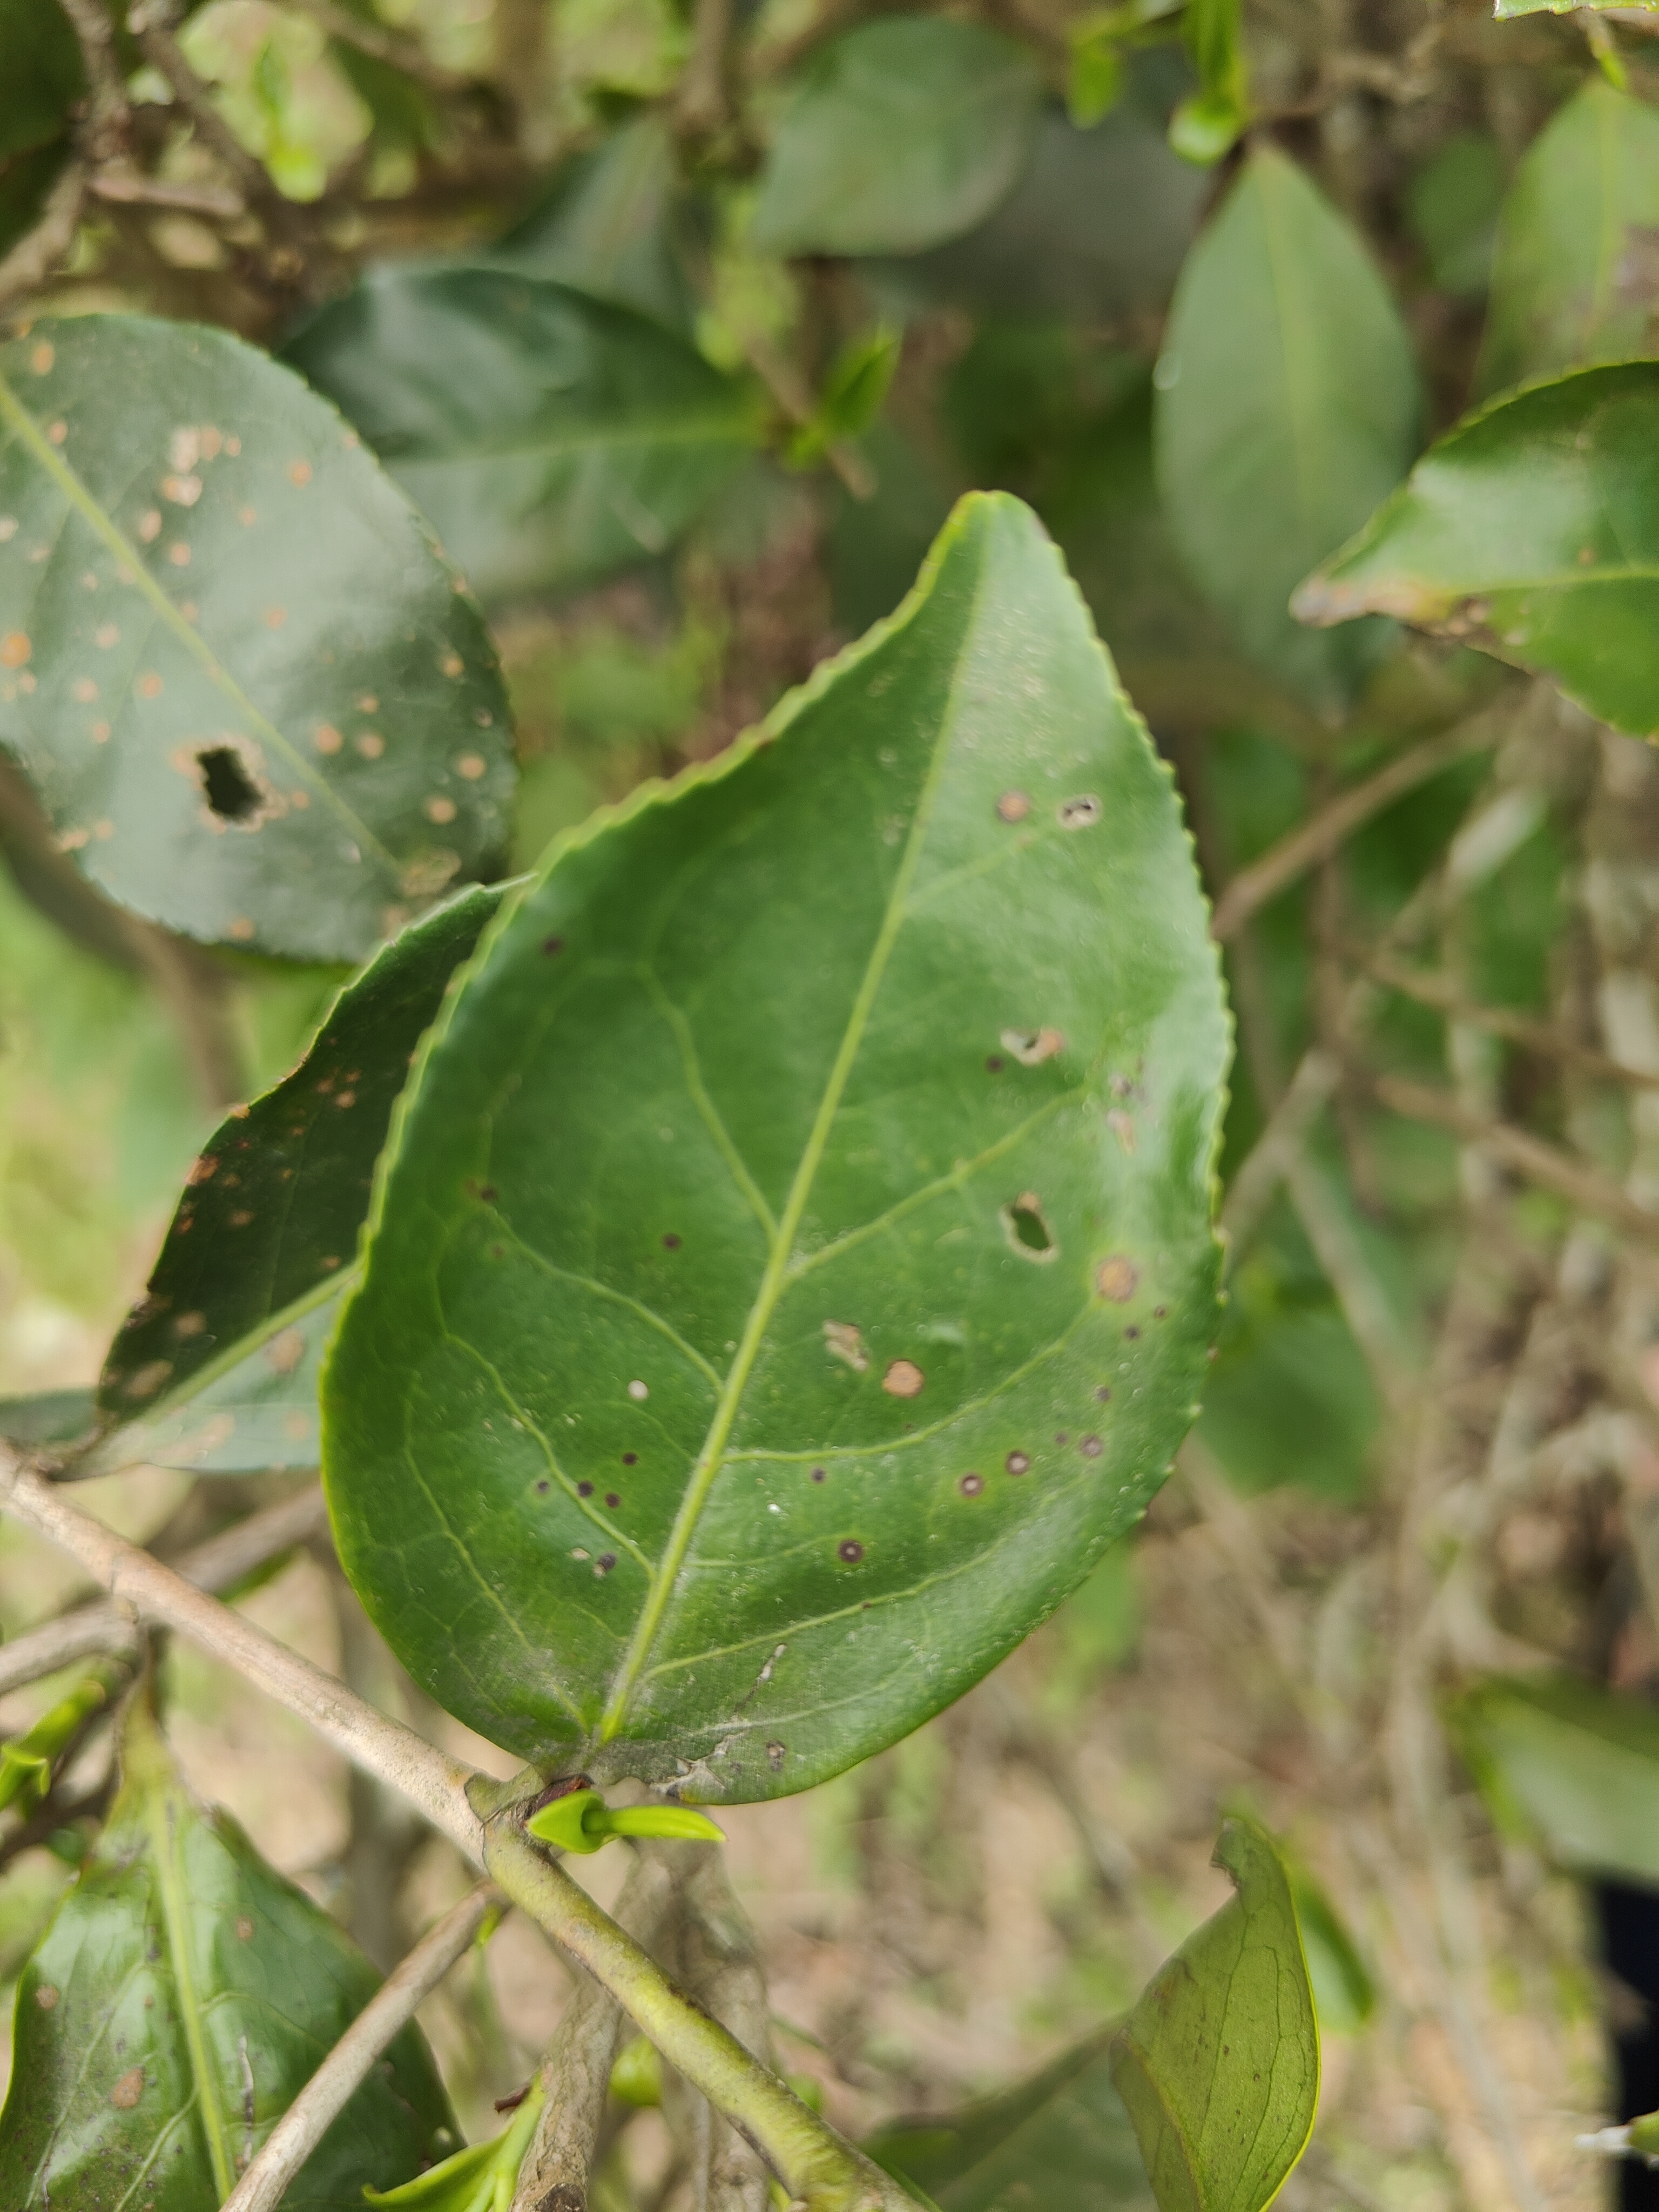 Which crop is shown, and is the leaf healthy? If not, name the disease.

tea, red rust
